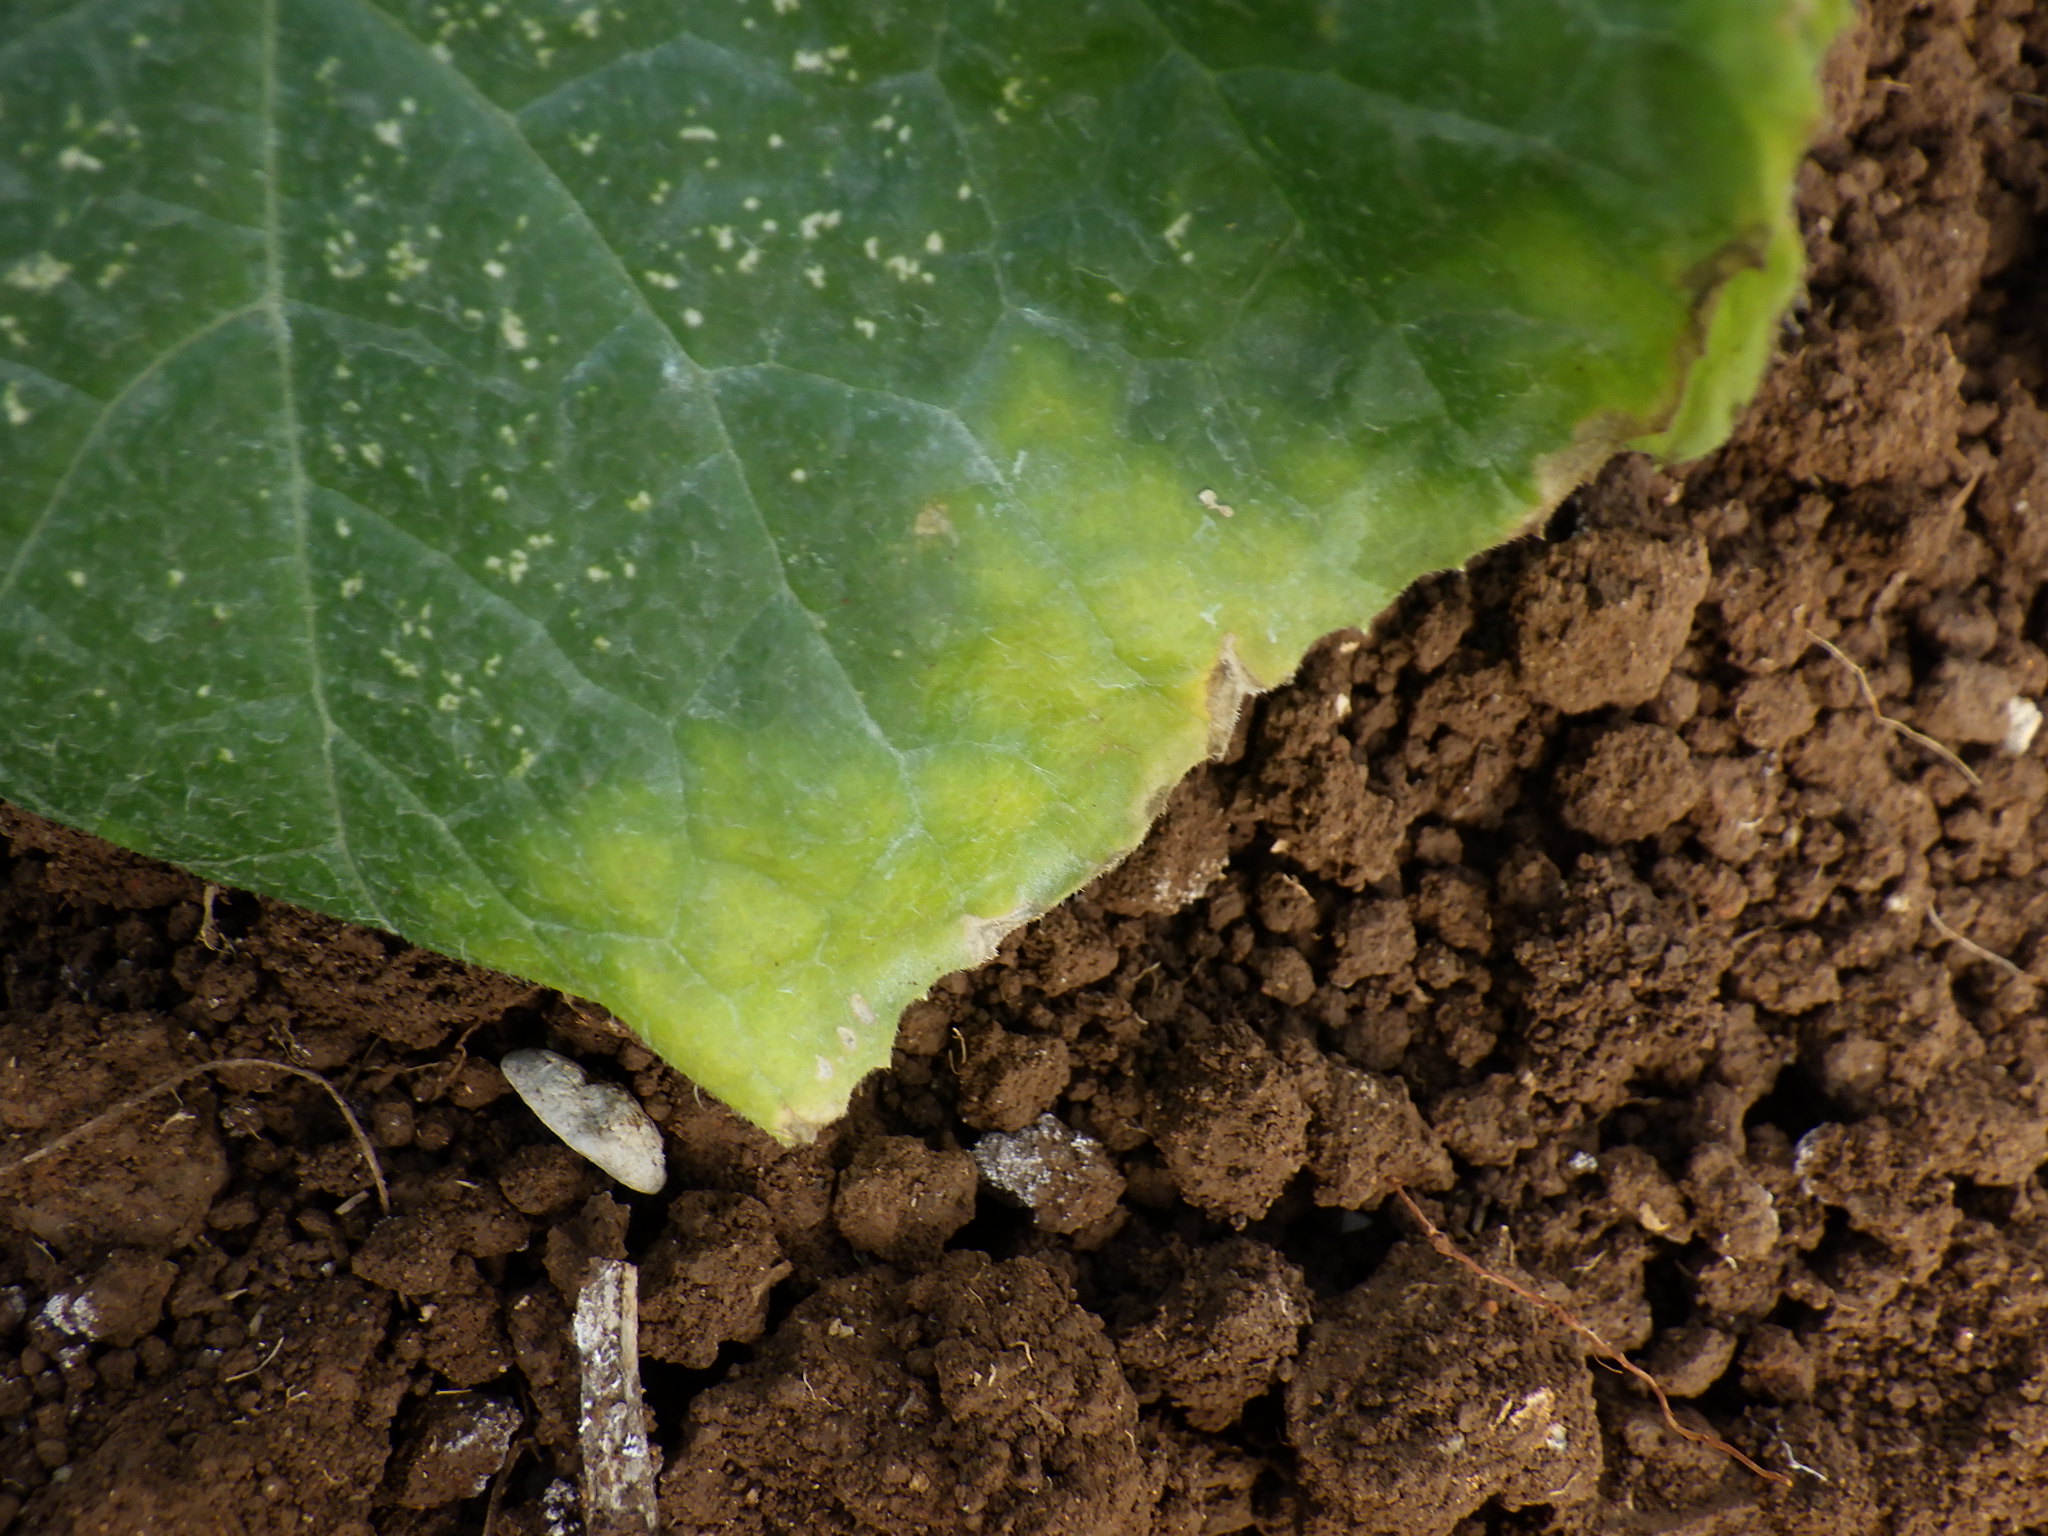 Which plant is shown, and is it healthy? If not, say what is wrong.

zucchini, chlorosis
